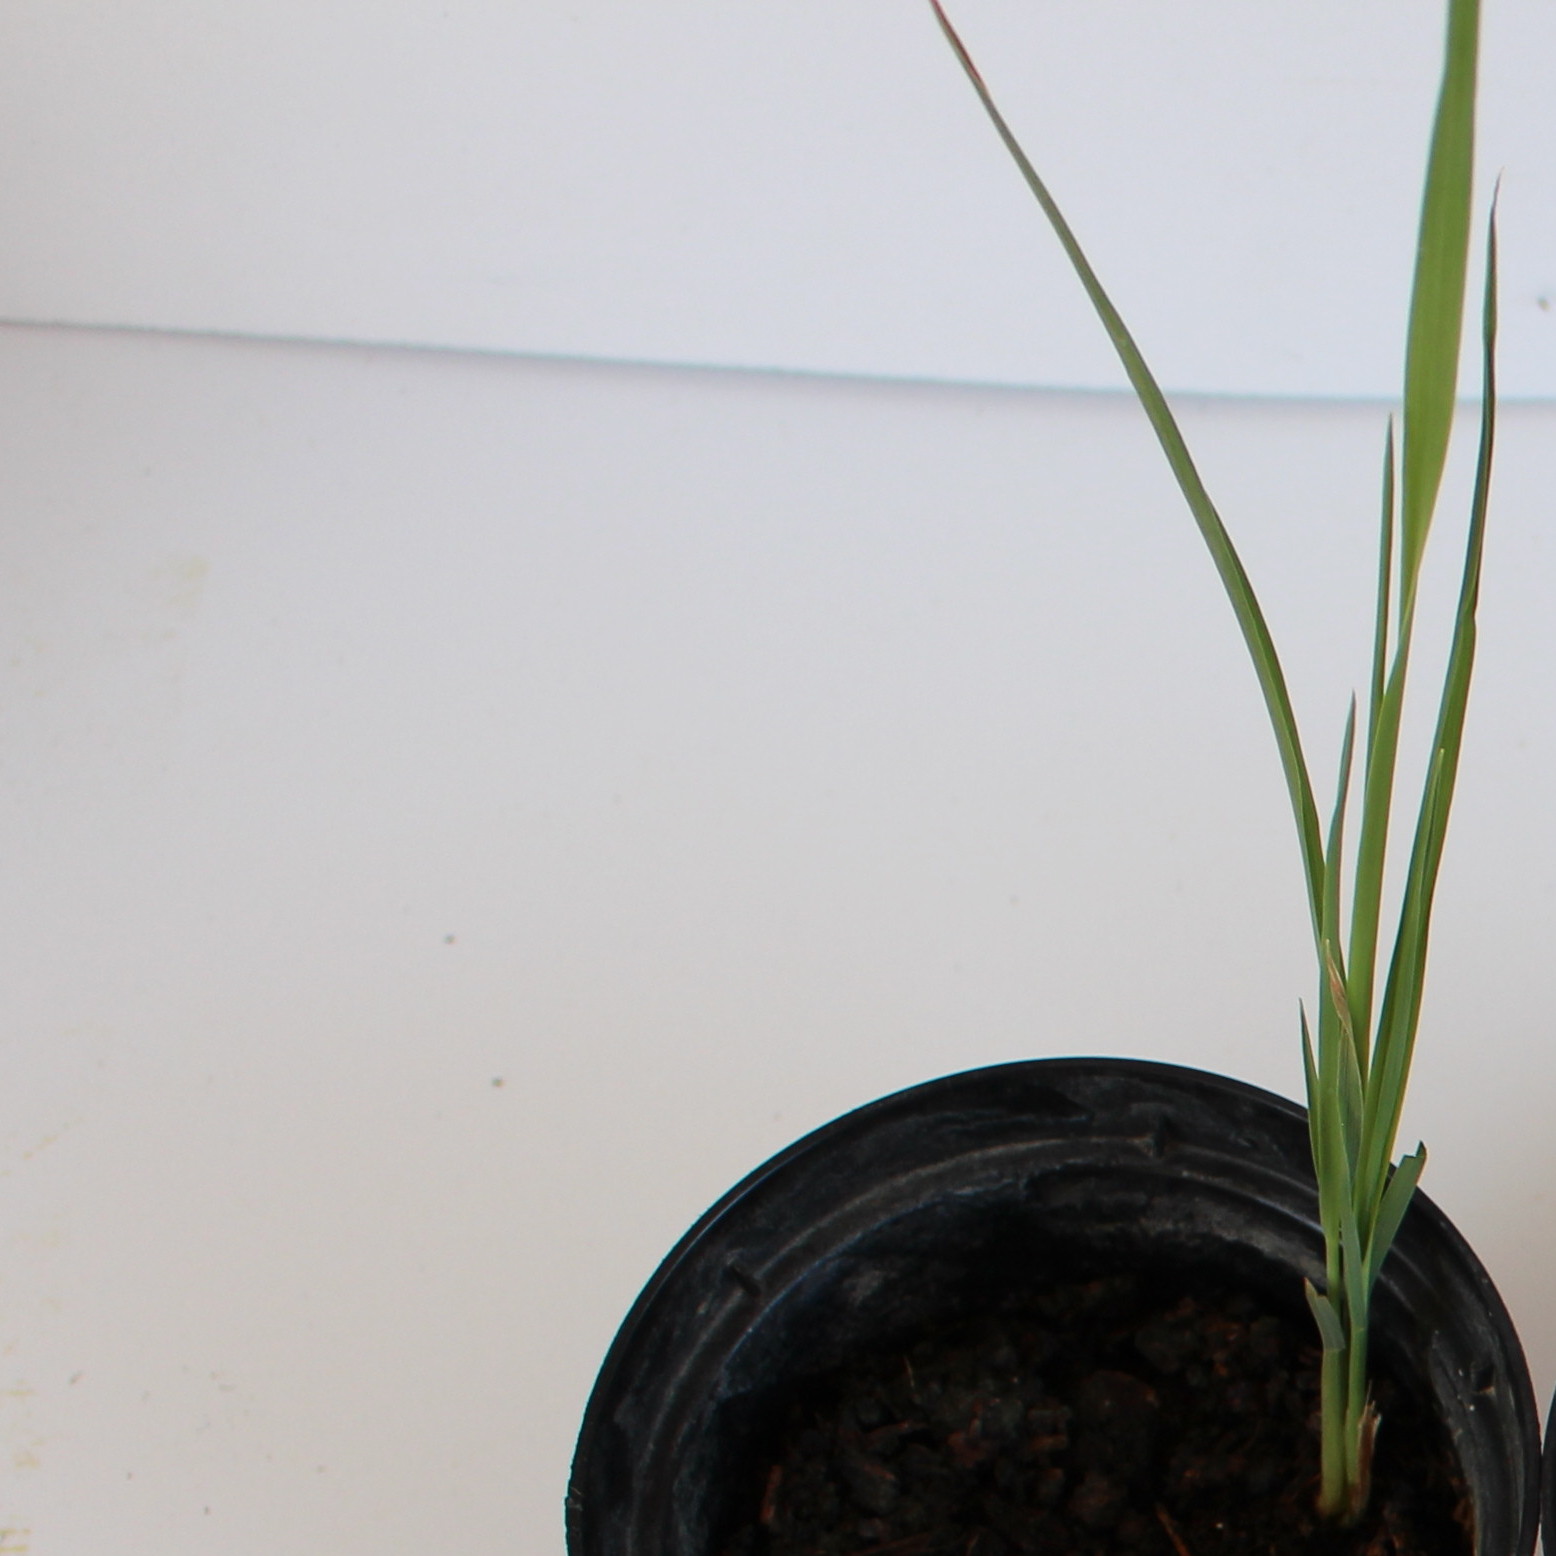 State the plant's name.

Avena sterilis
